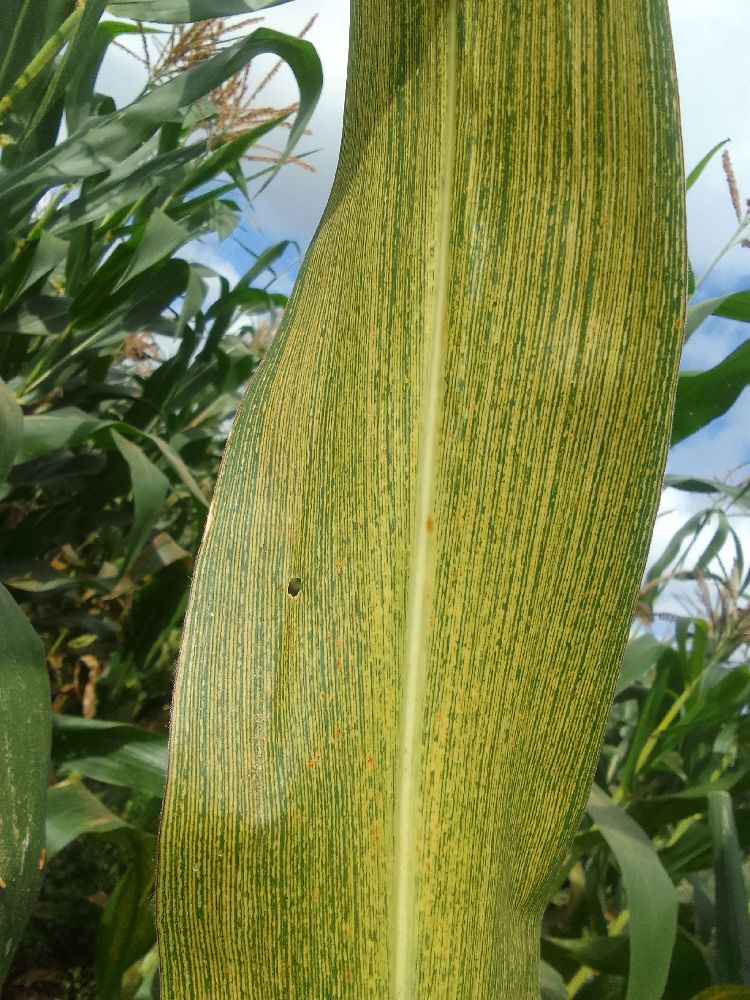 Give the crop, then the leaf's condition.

maize, maize streak virus
